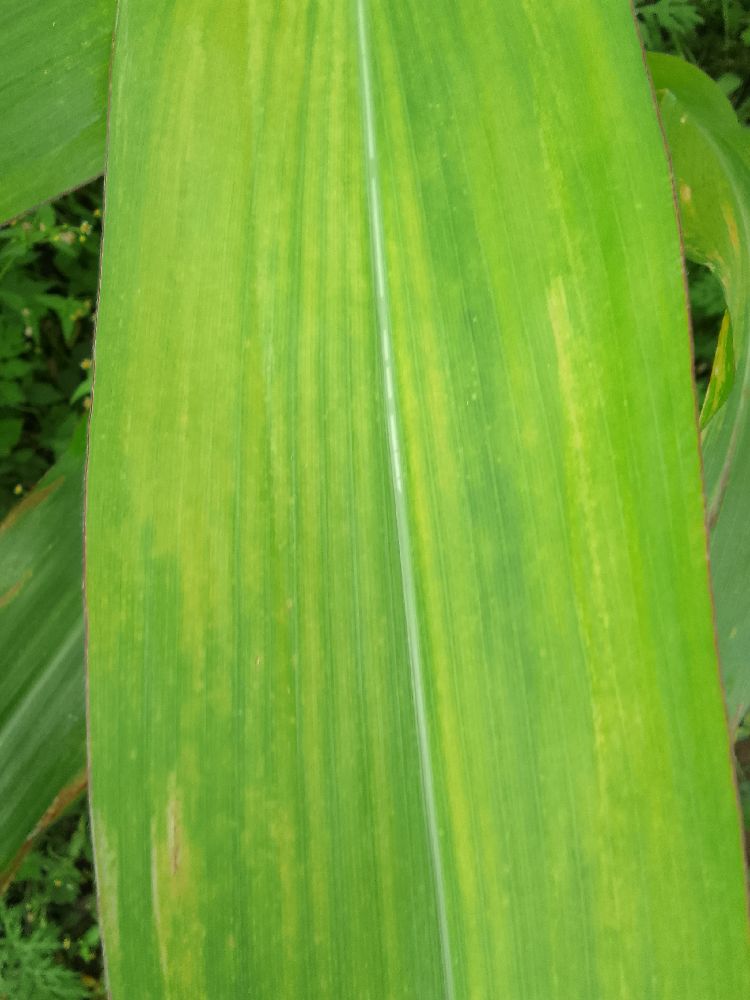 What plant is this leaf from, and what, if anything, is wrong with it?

maize, maize lethal necrosis
